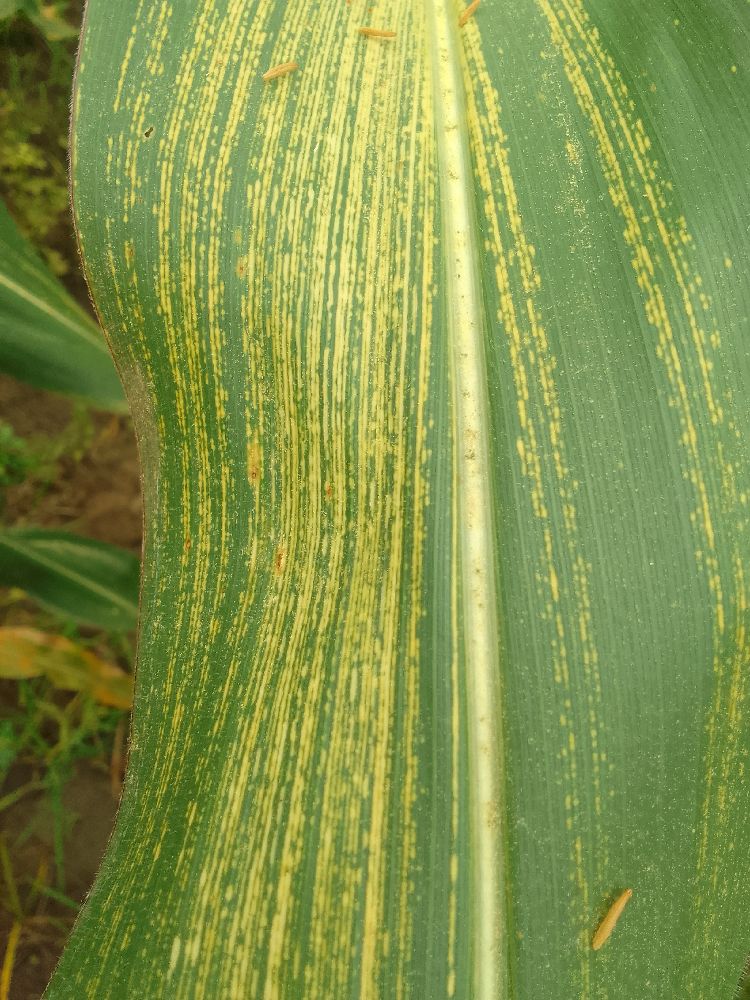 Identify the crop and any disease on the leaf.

maize, maize streak virus
